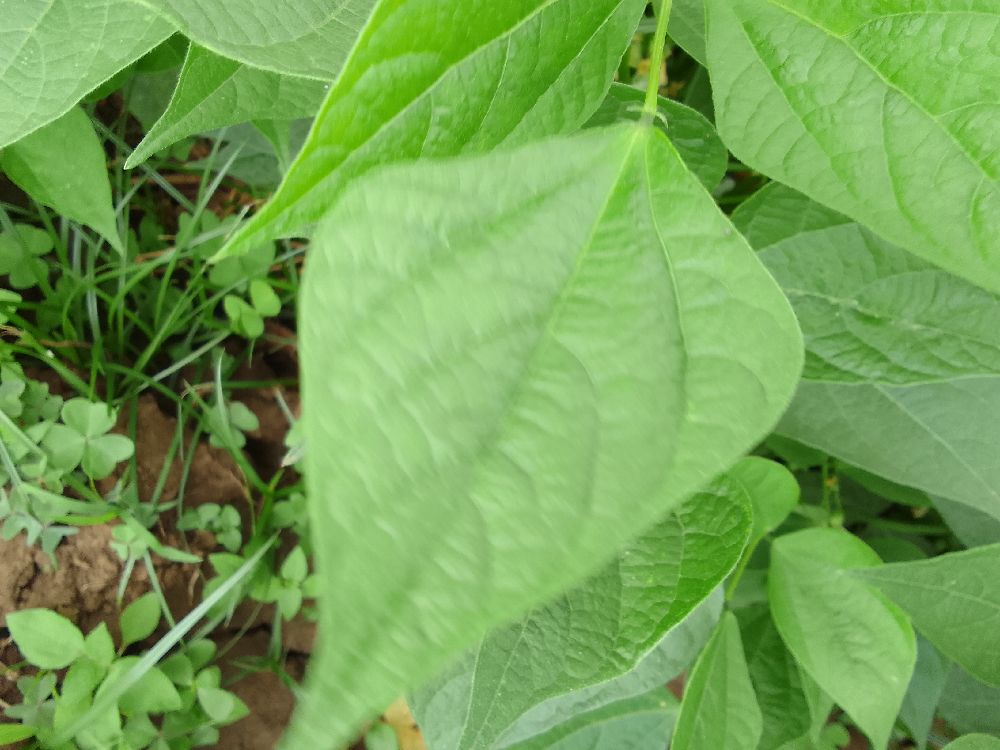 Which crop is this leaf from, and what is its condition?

common bean, healthy
